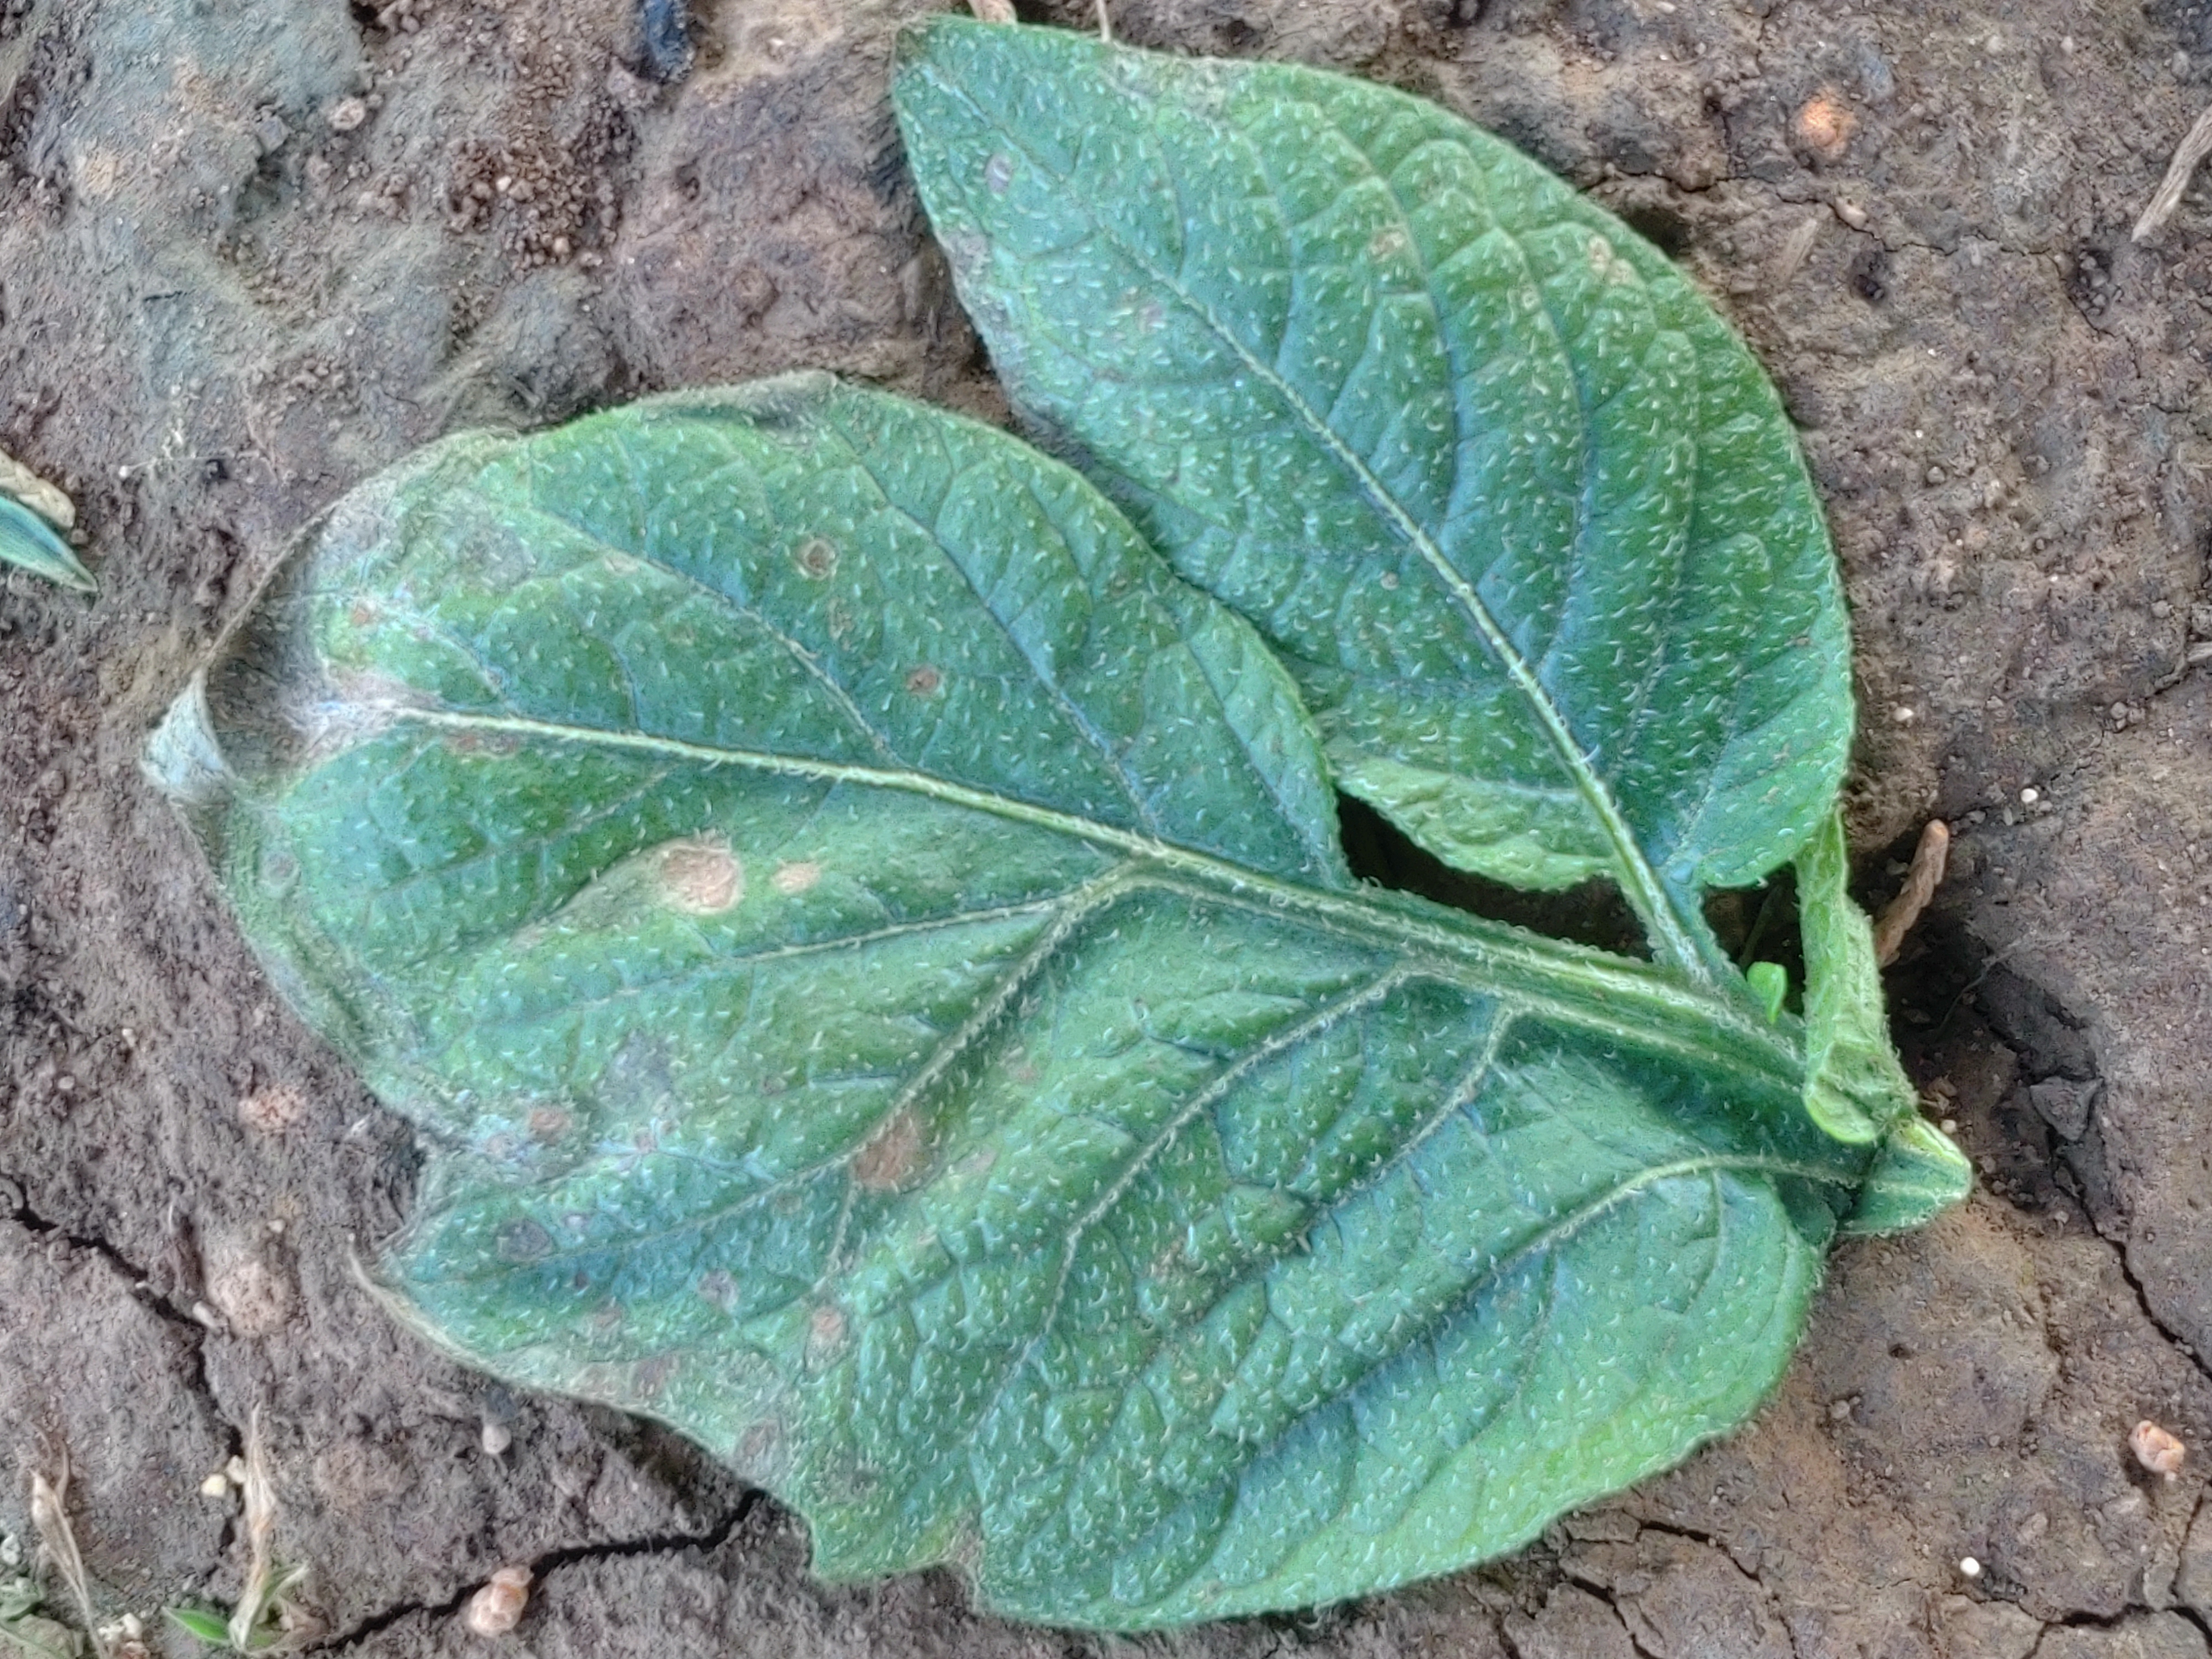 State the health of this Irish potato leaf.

early blight
